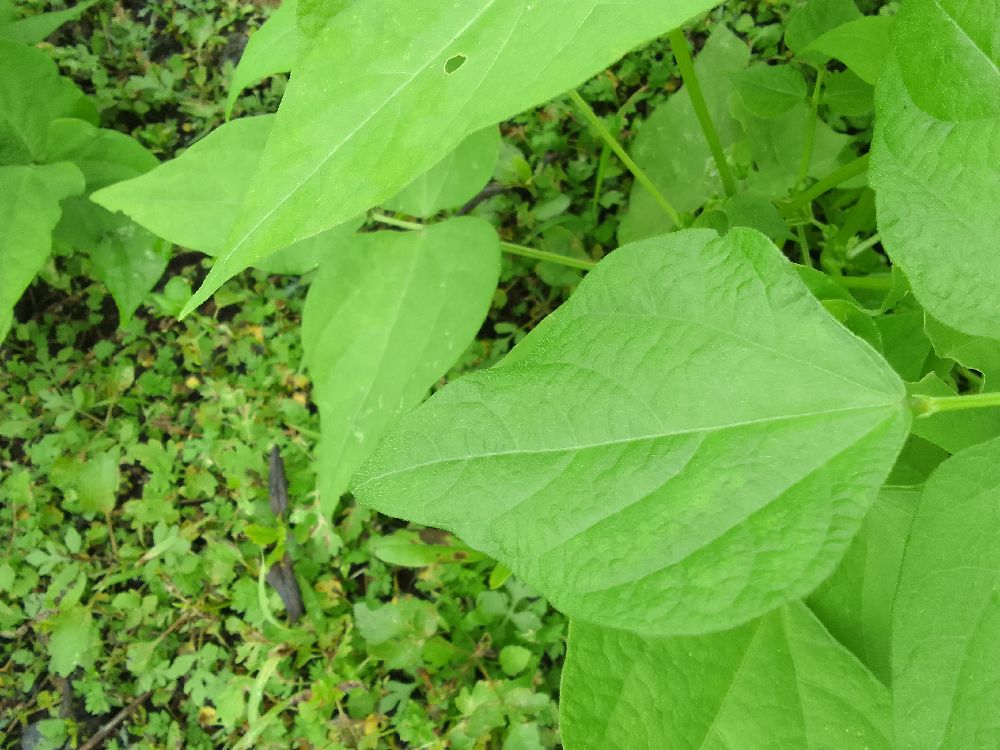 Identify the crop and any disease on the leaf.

common bean, healthy
